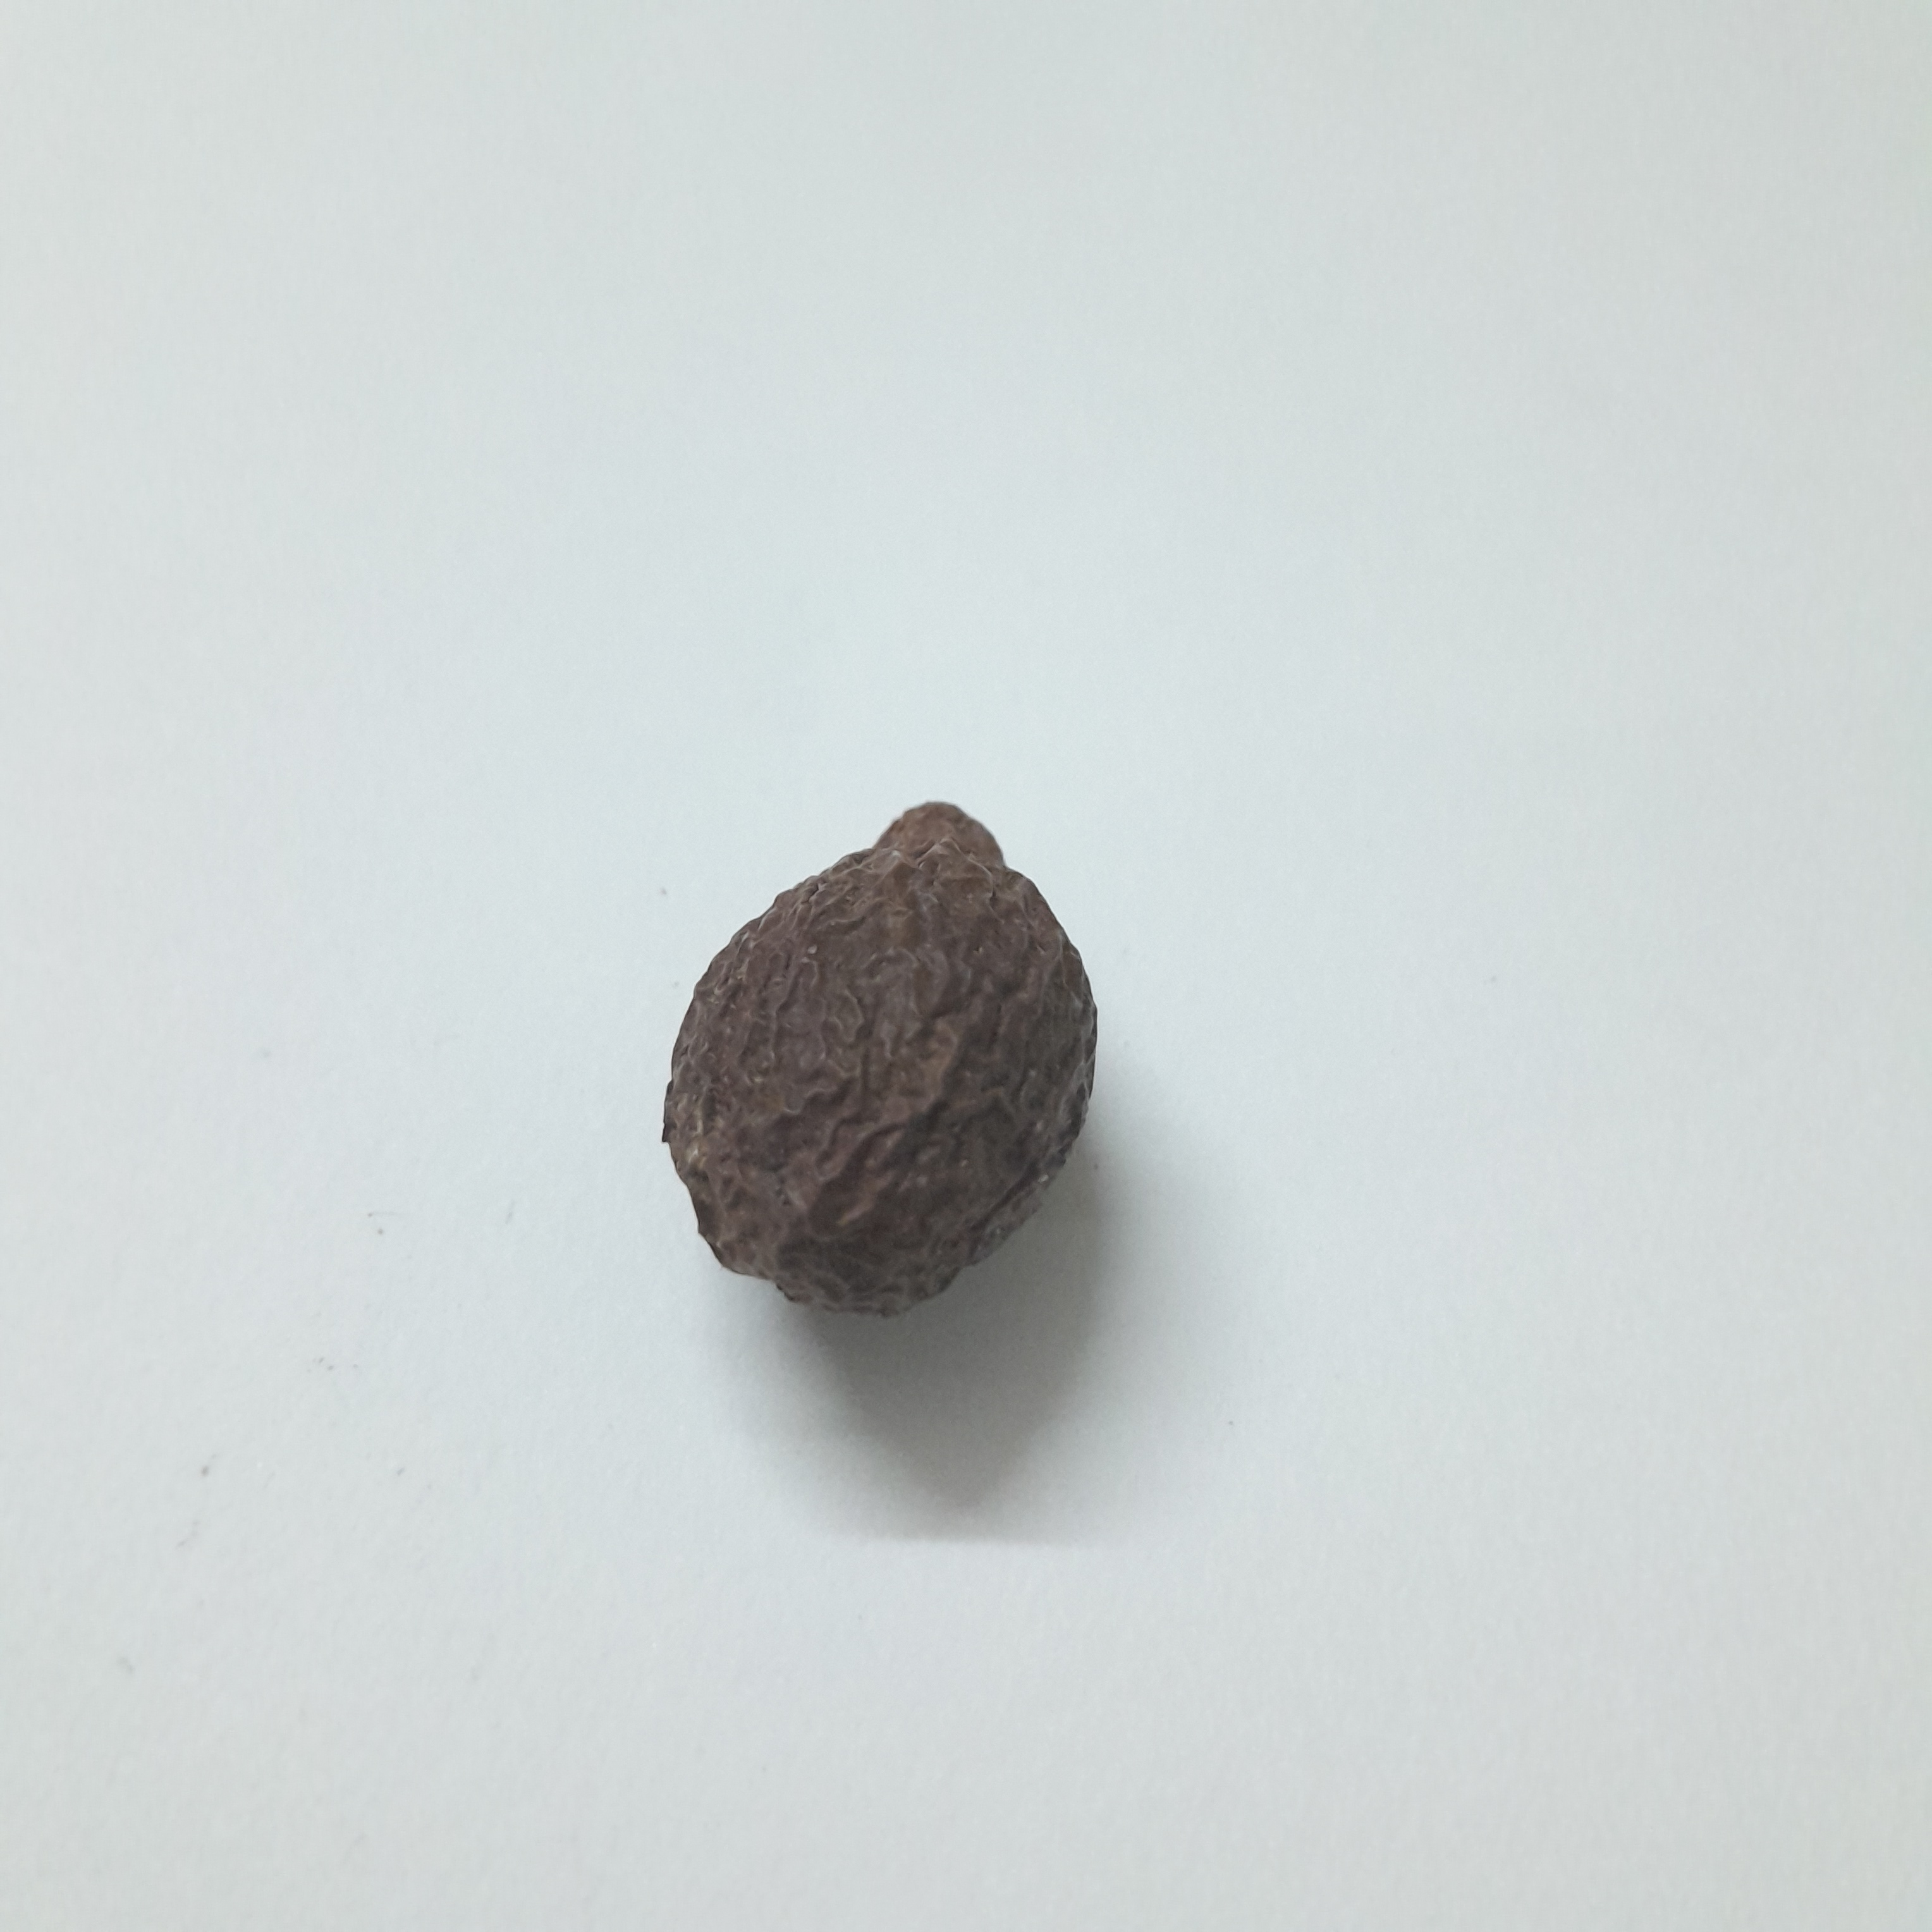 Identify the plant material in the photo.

niranjanphal
